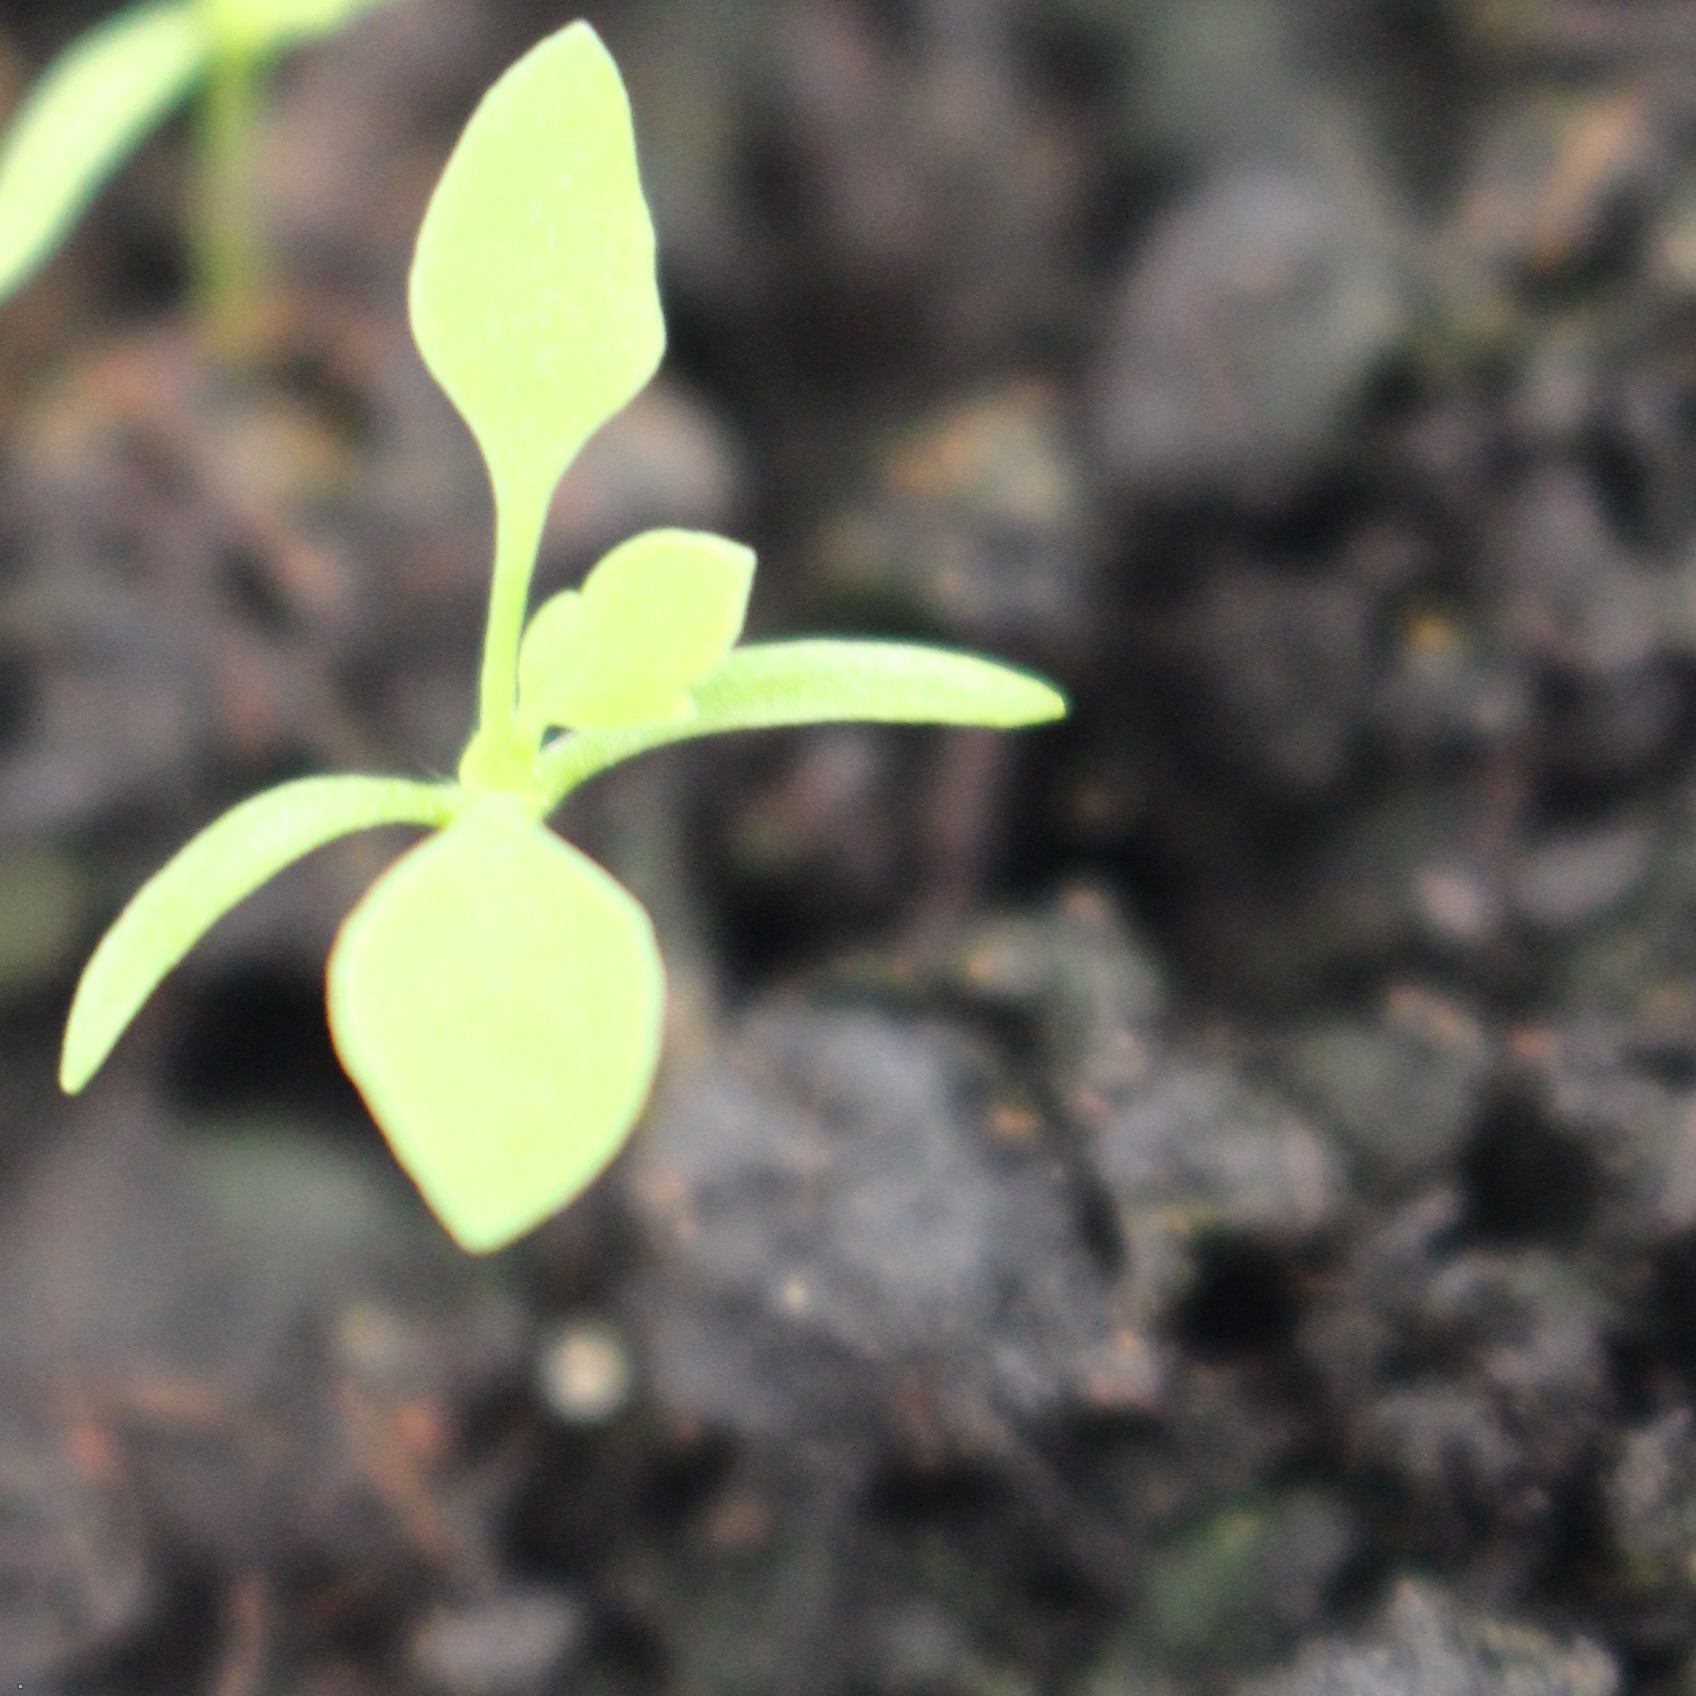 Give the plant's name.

Papaver rhoeas
